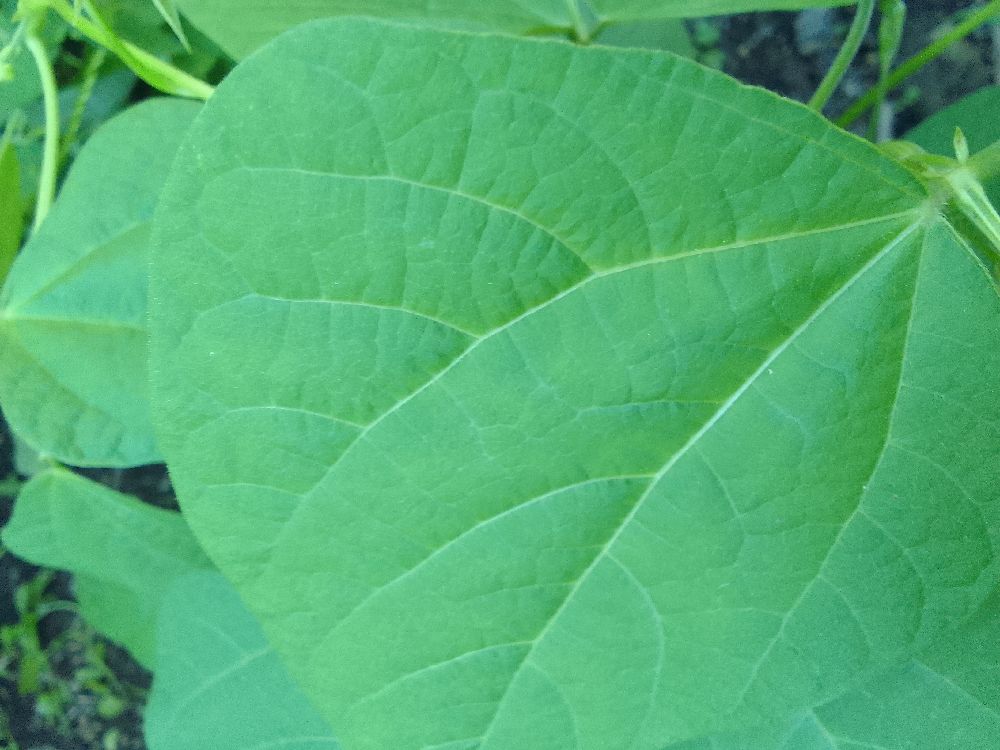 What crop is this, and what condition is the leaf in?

common bean, healthy
